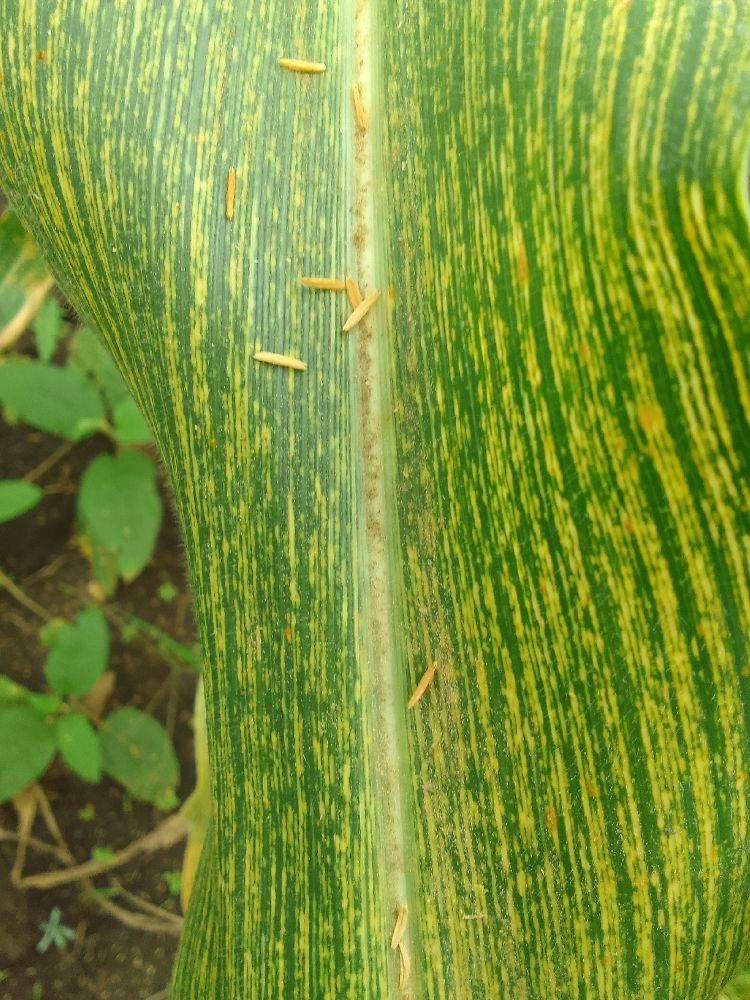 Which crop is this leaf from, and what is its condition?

maize, maize streak virus
